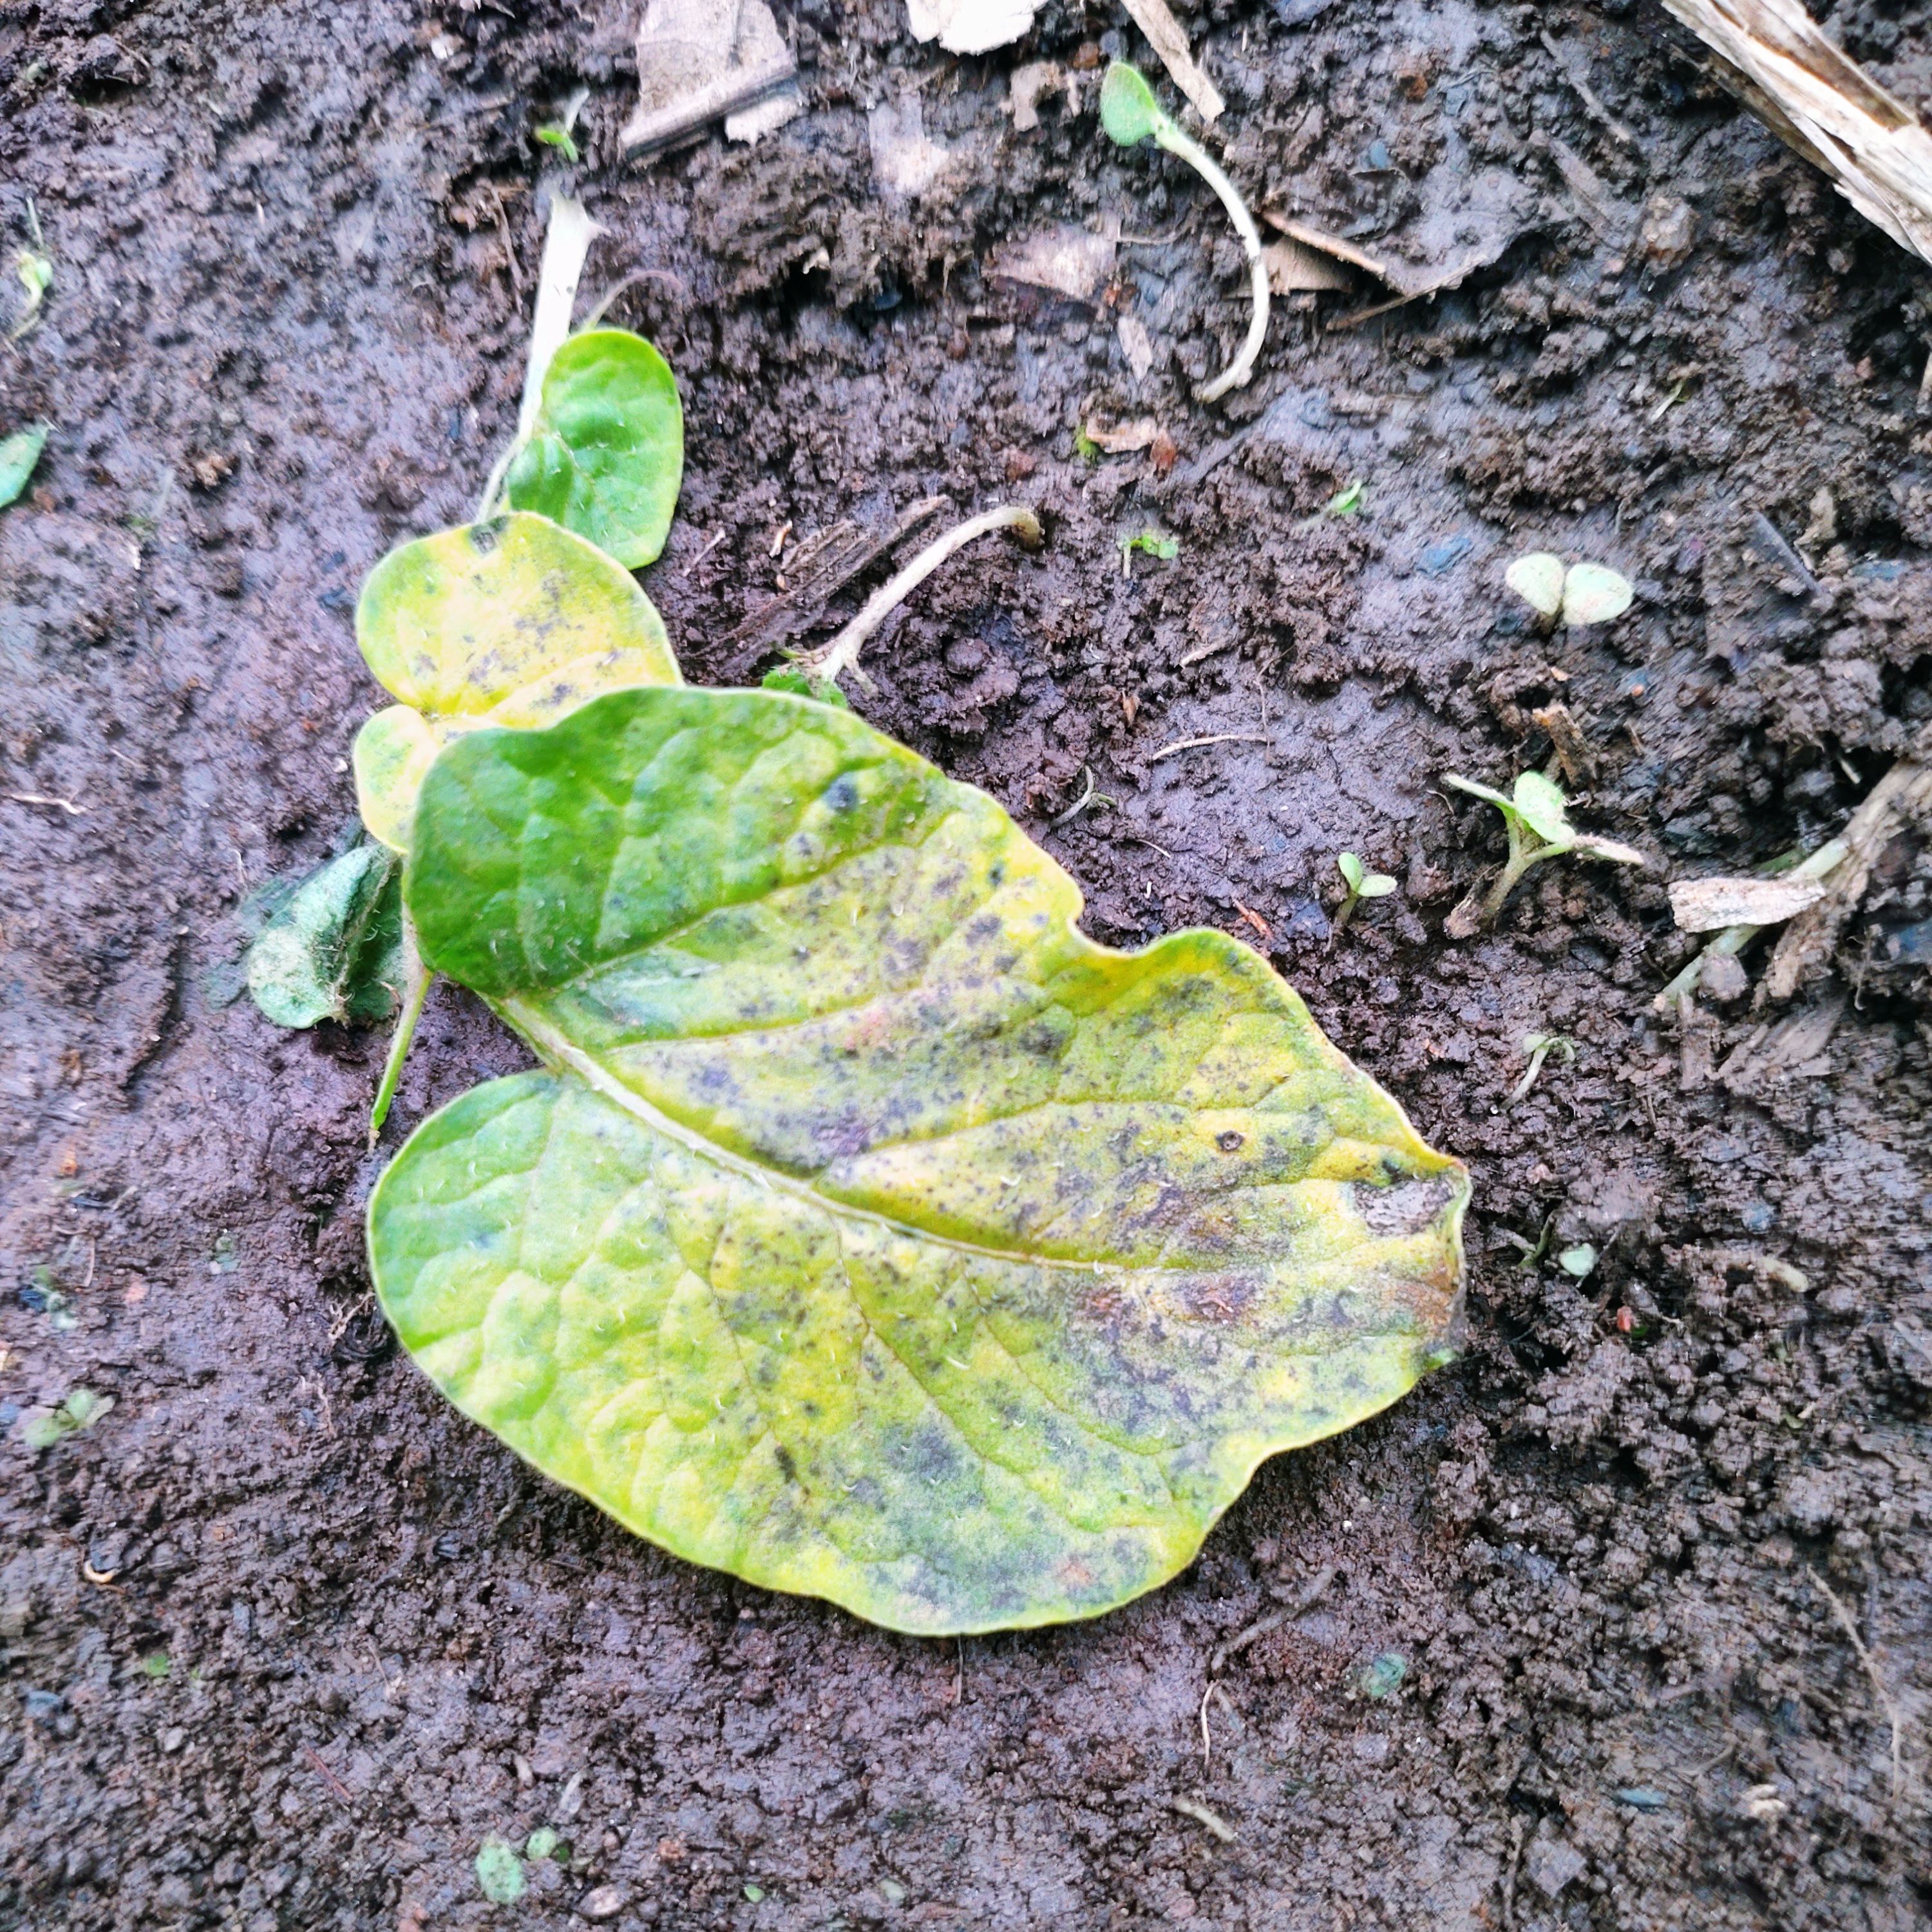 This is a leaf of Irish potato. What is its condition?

late blight
